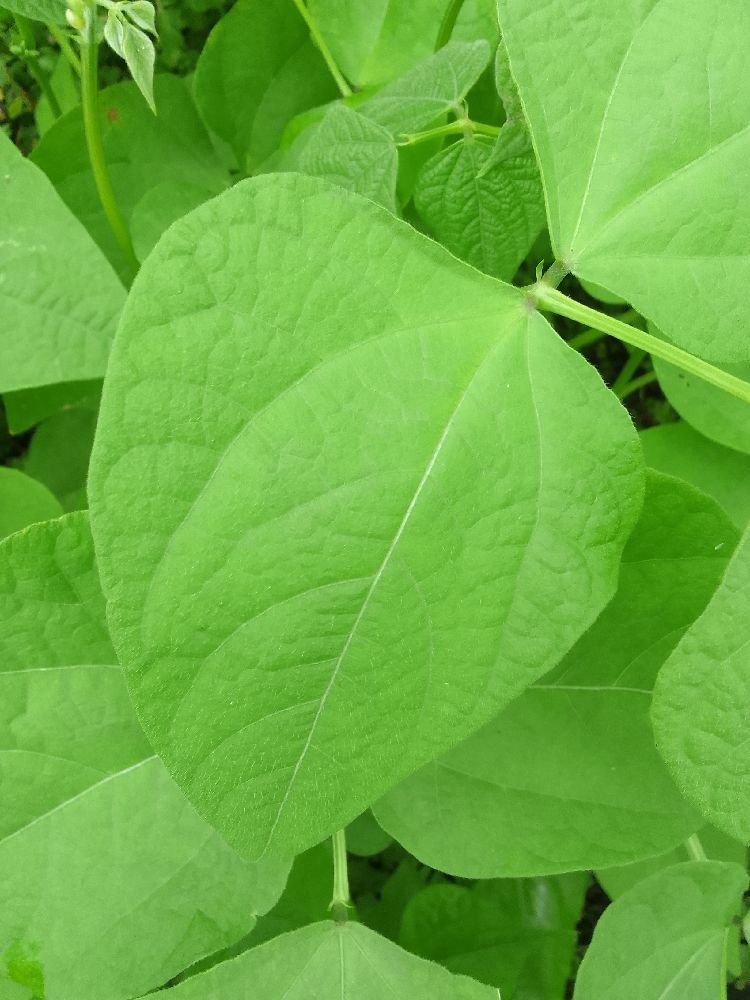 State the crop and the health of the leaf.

common bean, healthy
